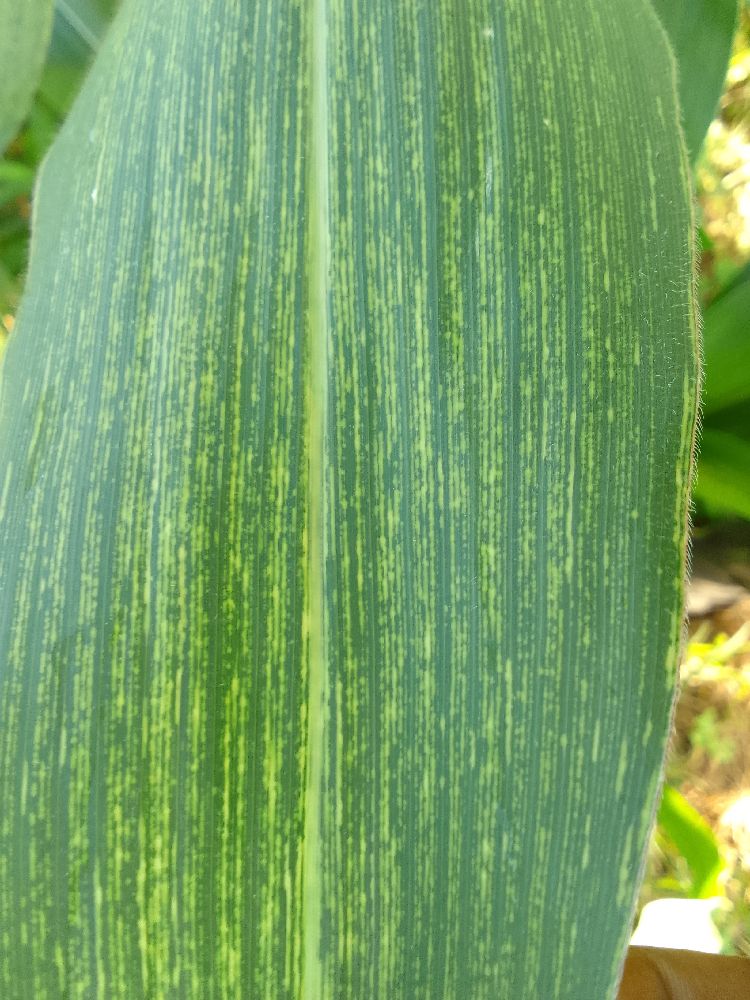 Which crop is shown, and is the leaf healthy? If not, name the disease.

maize, maize streak virus
